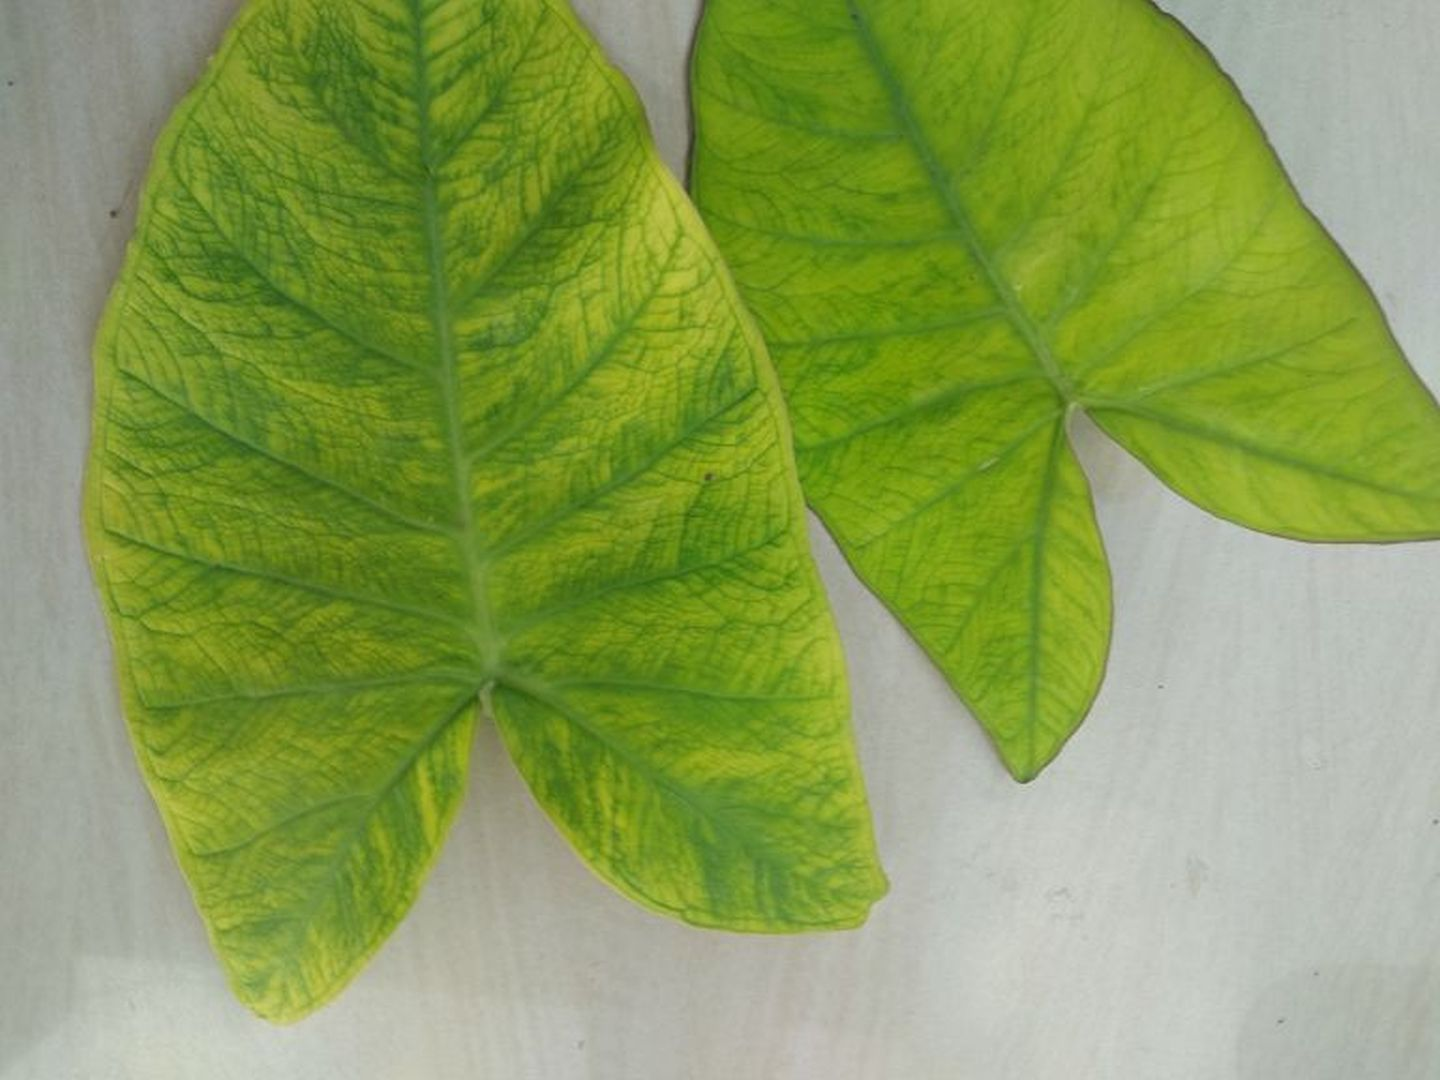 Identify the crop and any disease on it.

taro, mosaic
